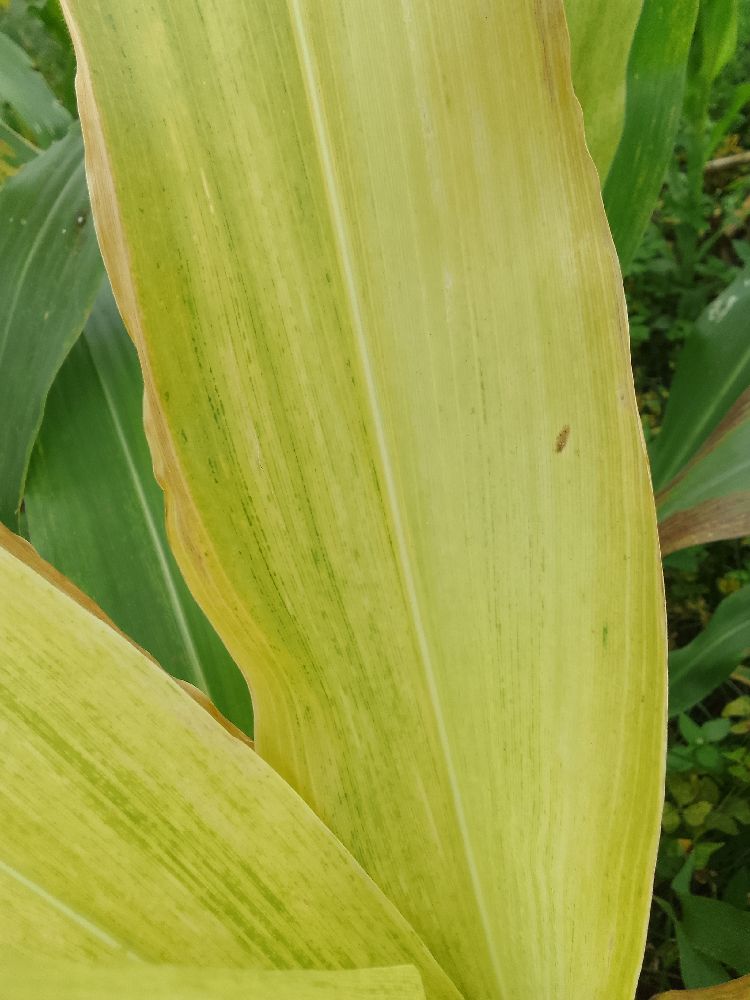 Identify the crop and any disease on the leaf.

maize, maize lethal necrosis
